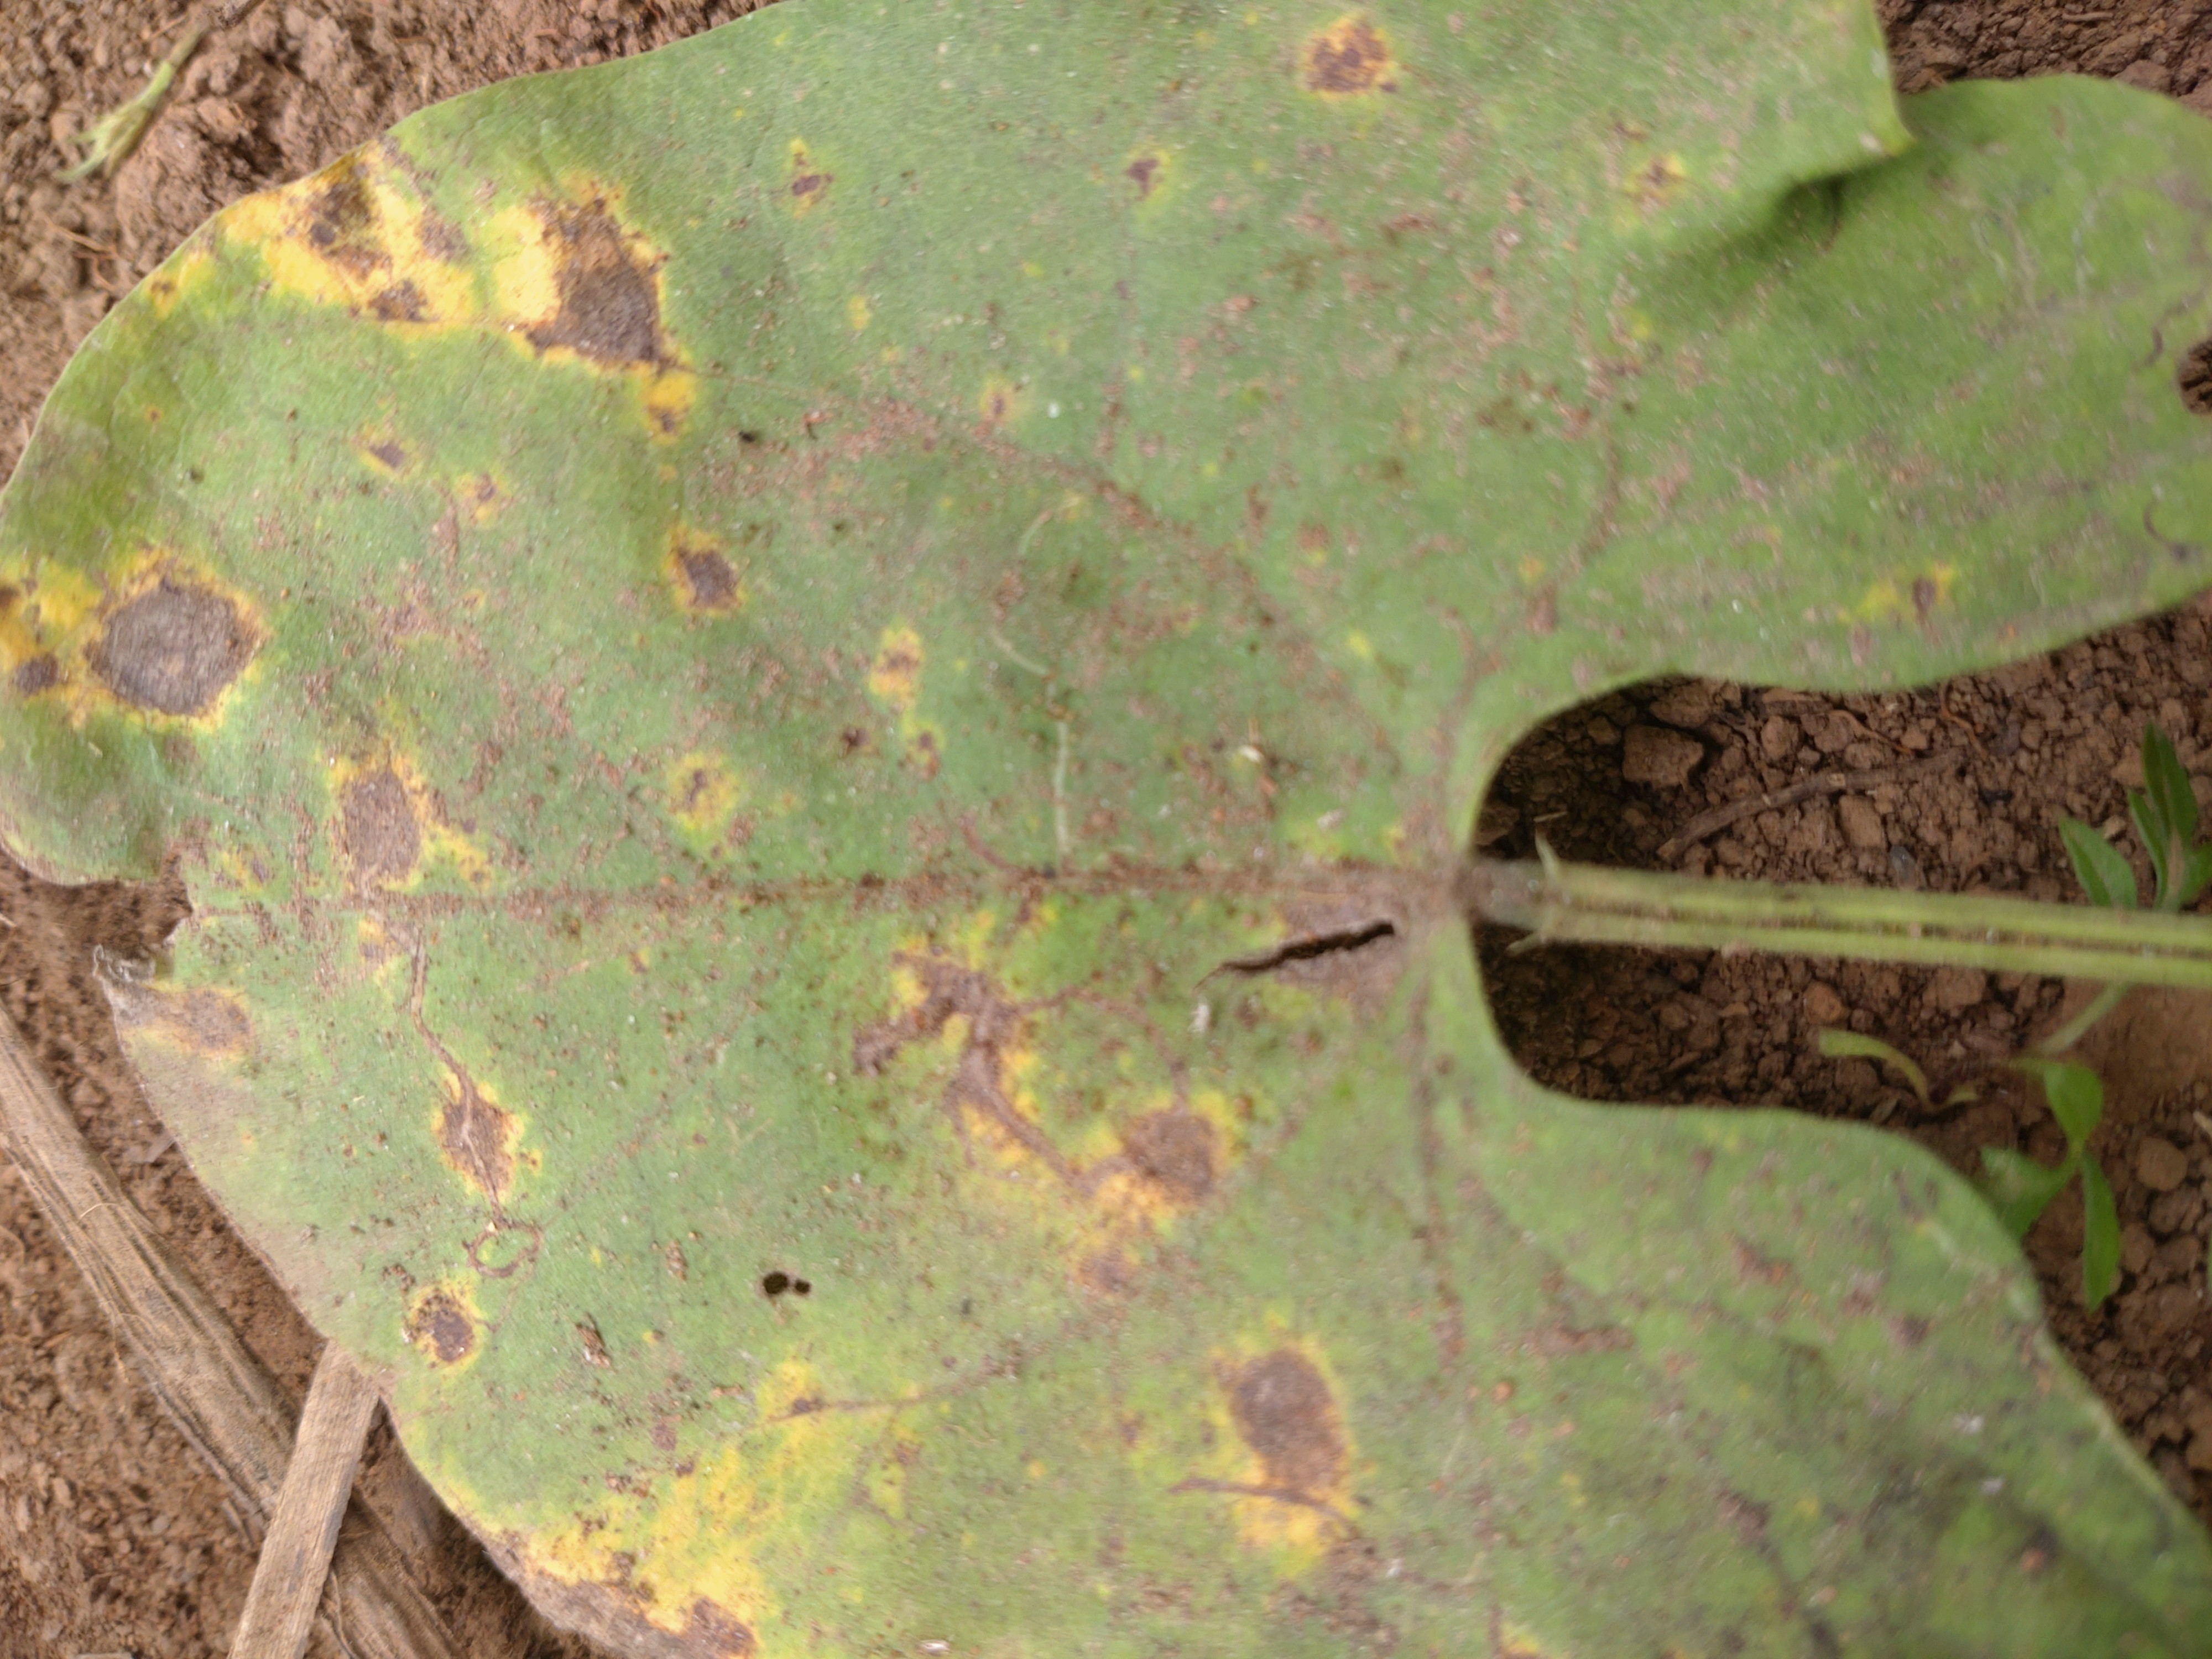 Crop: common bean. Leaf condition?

rust
